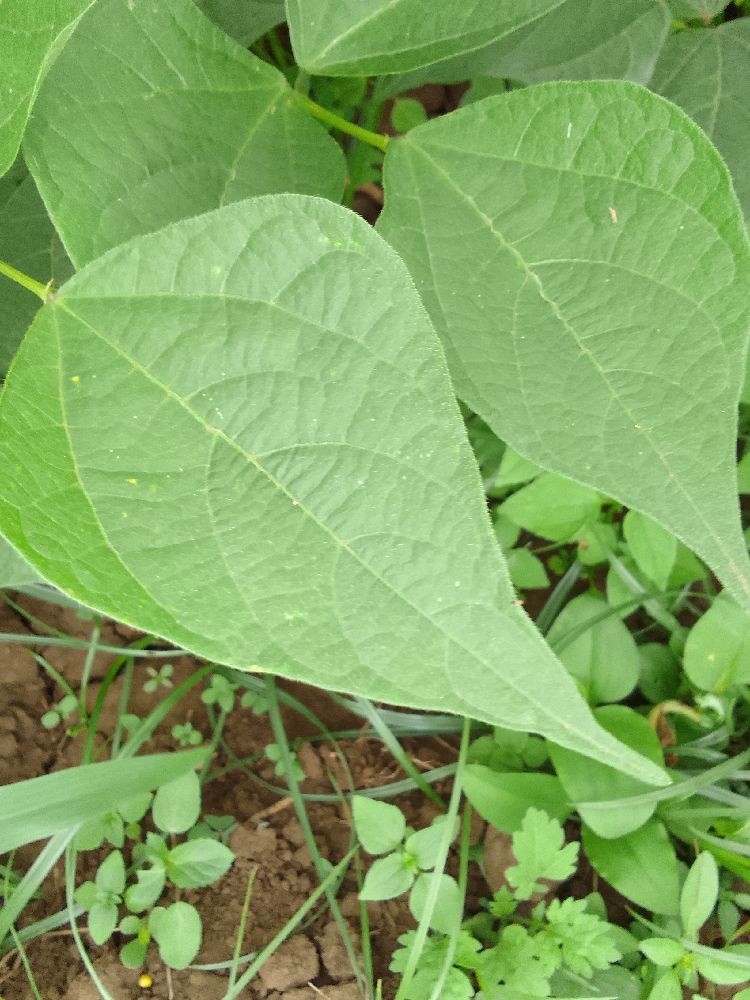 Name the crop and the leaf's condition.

common bean, healthy
